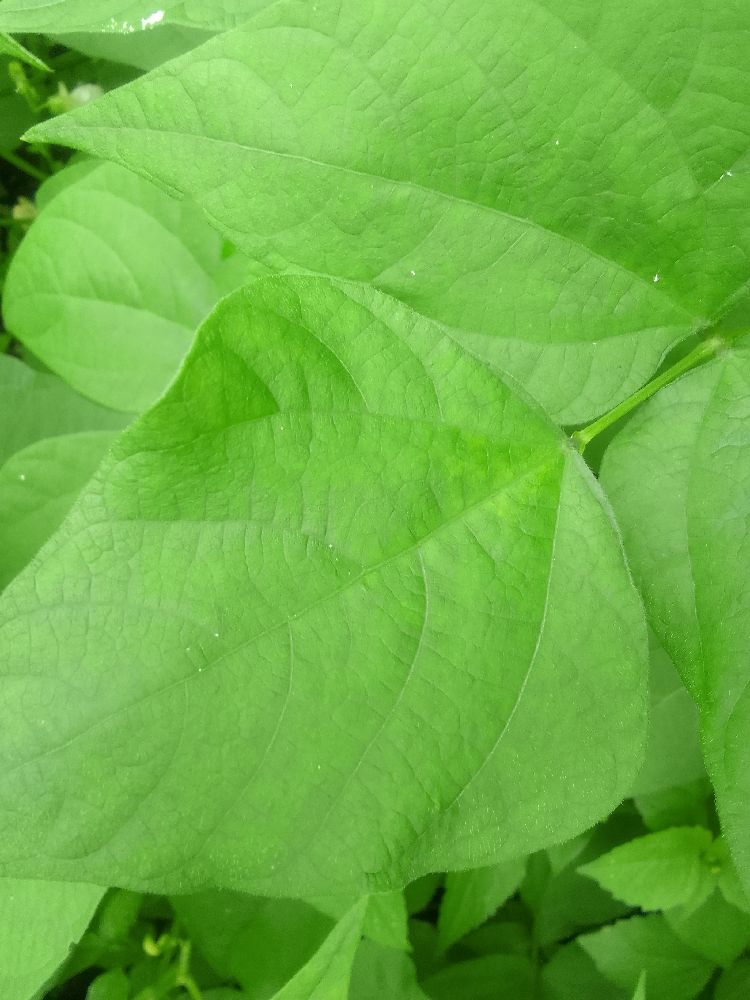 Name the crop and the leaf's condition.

common bean, healthy
